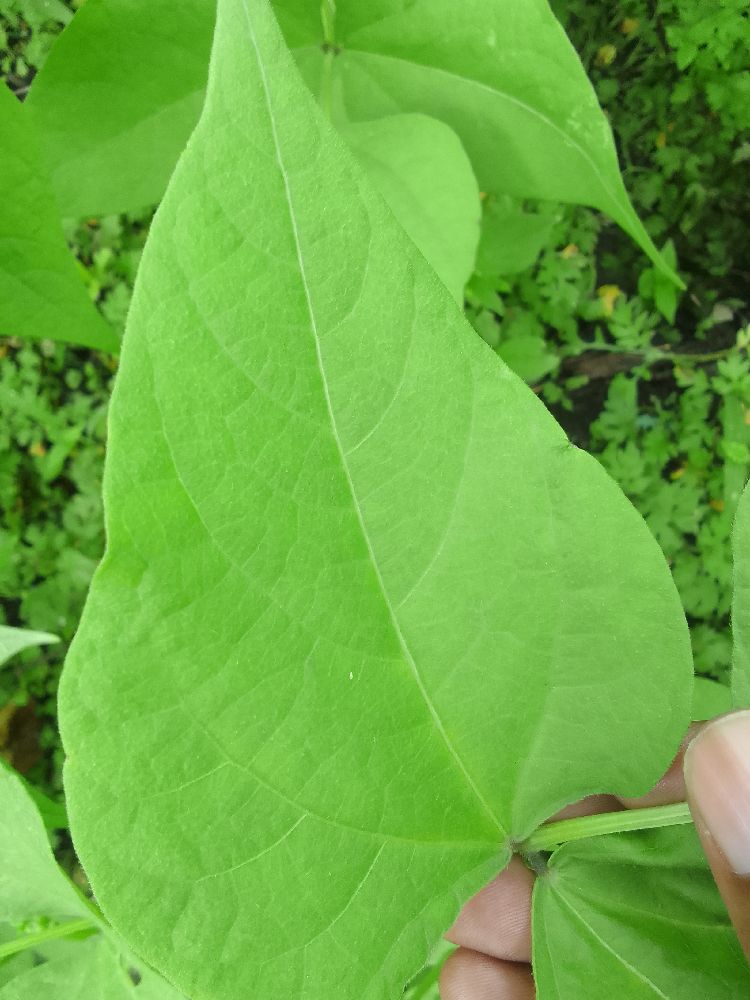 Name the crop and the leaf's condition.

common bean, healthy
